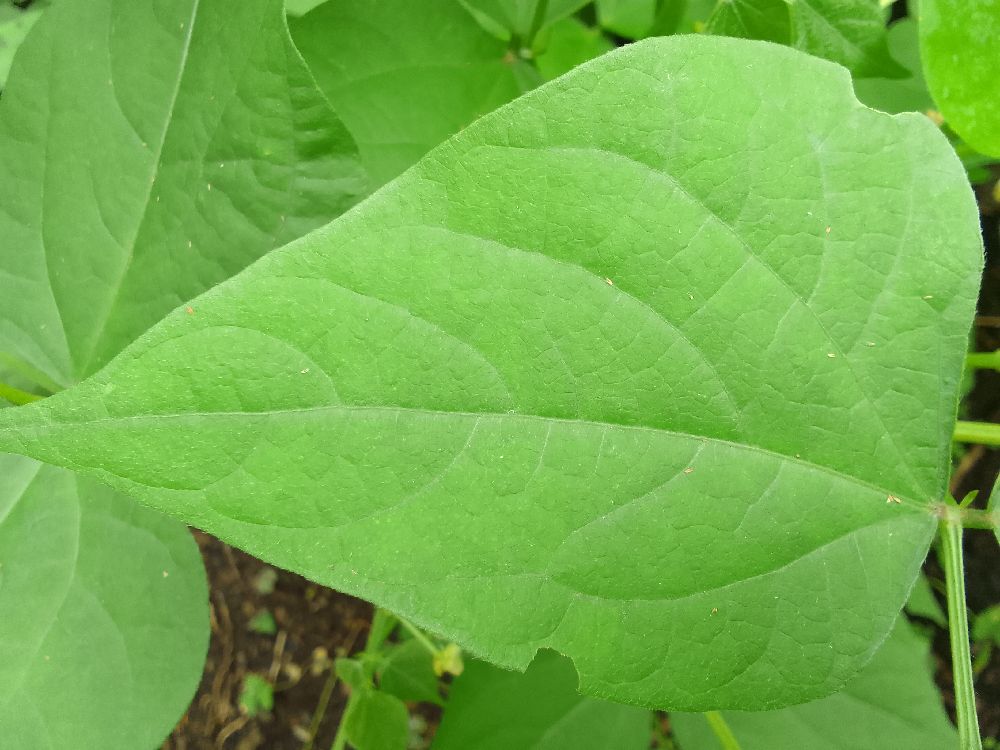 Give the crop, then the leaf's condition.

common bean, healthy
